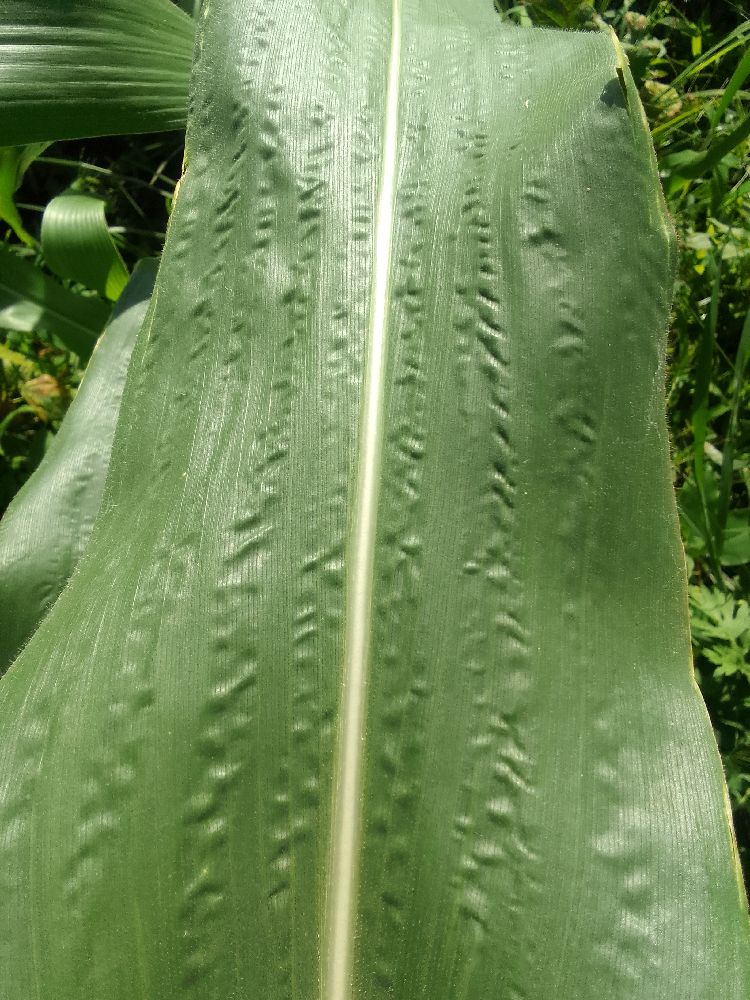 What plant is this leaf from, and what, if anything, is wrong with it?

maize, healthy
